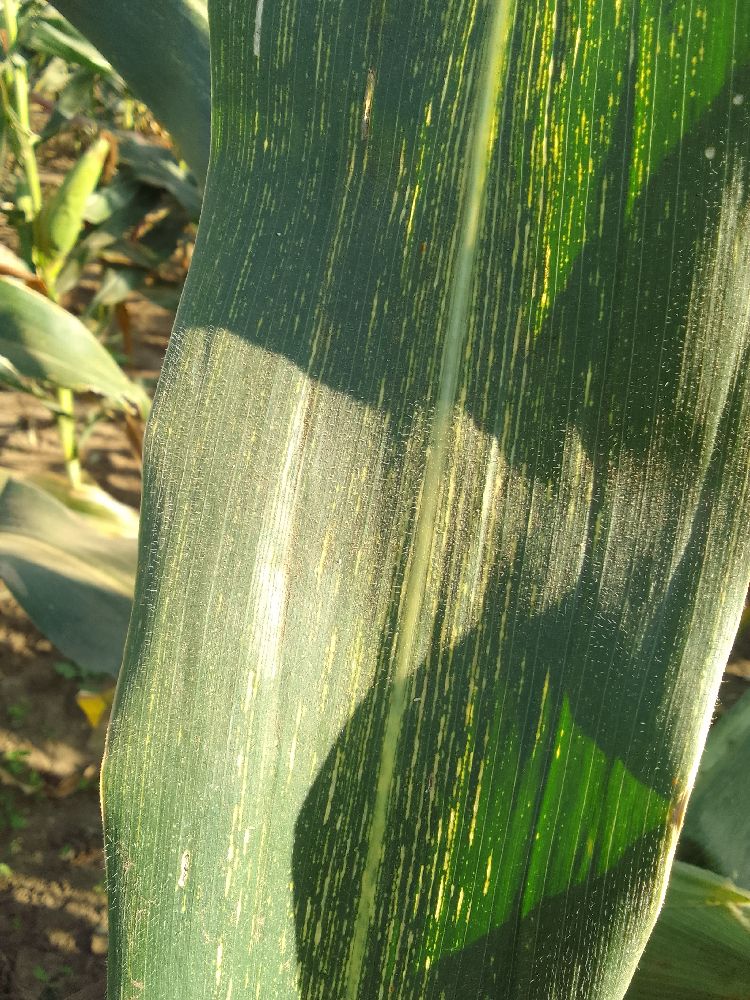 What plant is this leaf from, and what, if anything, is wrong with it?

maize, maize streak virus
